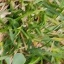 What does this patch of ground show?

grass
